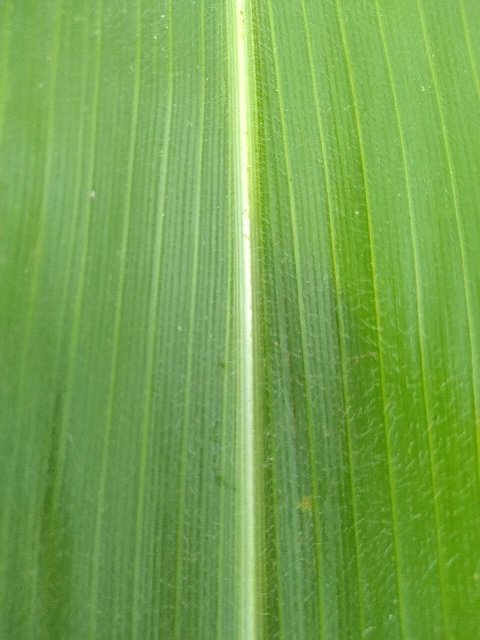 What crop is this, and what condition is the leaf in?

maize, healthy
